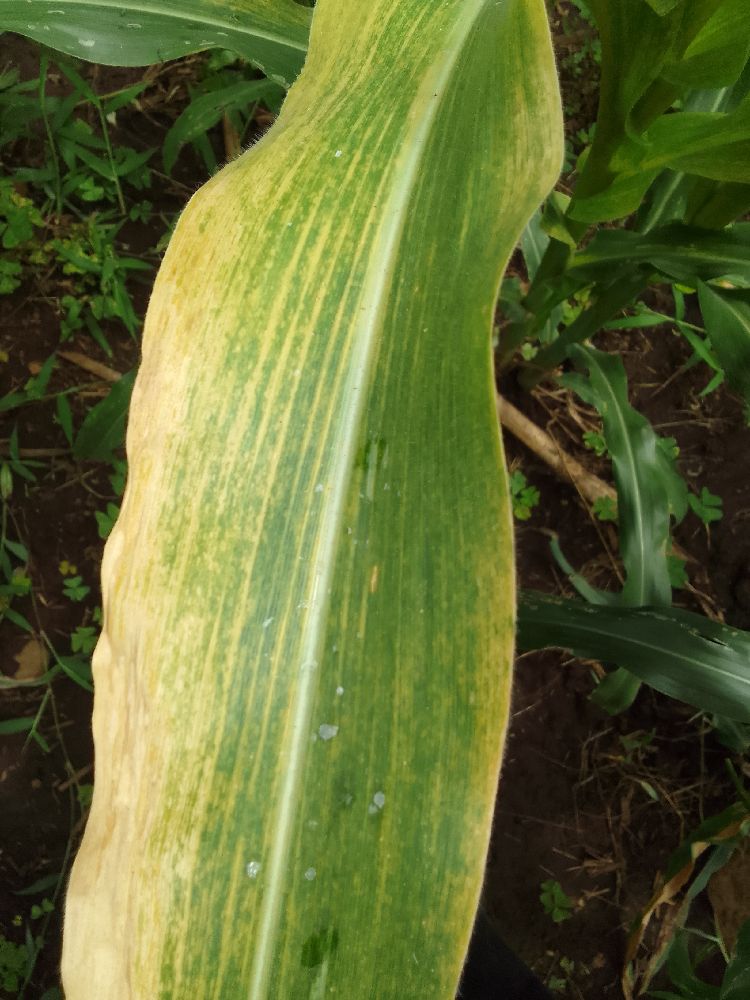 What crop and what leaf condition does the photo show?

maize, maize lethal necrosis
